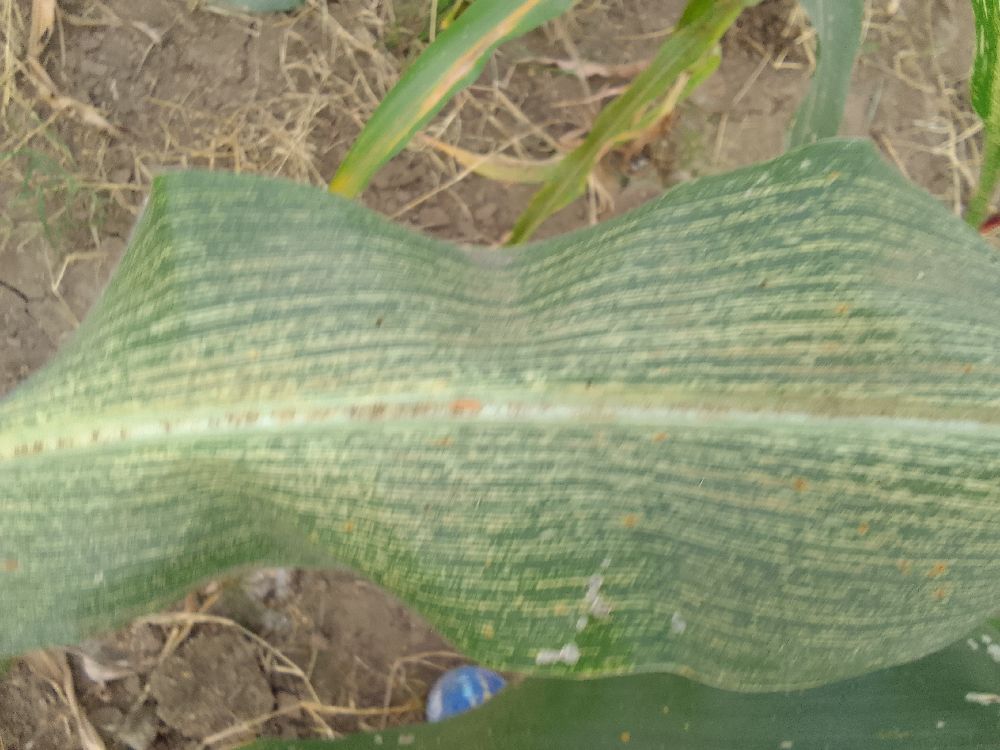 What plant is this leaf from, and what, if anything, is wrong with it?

maize, maize streak virus
